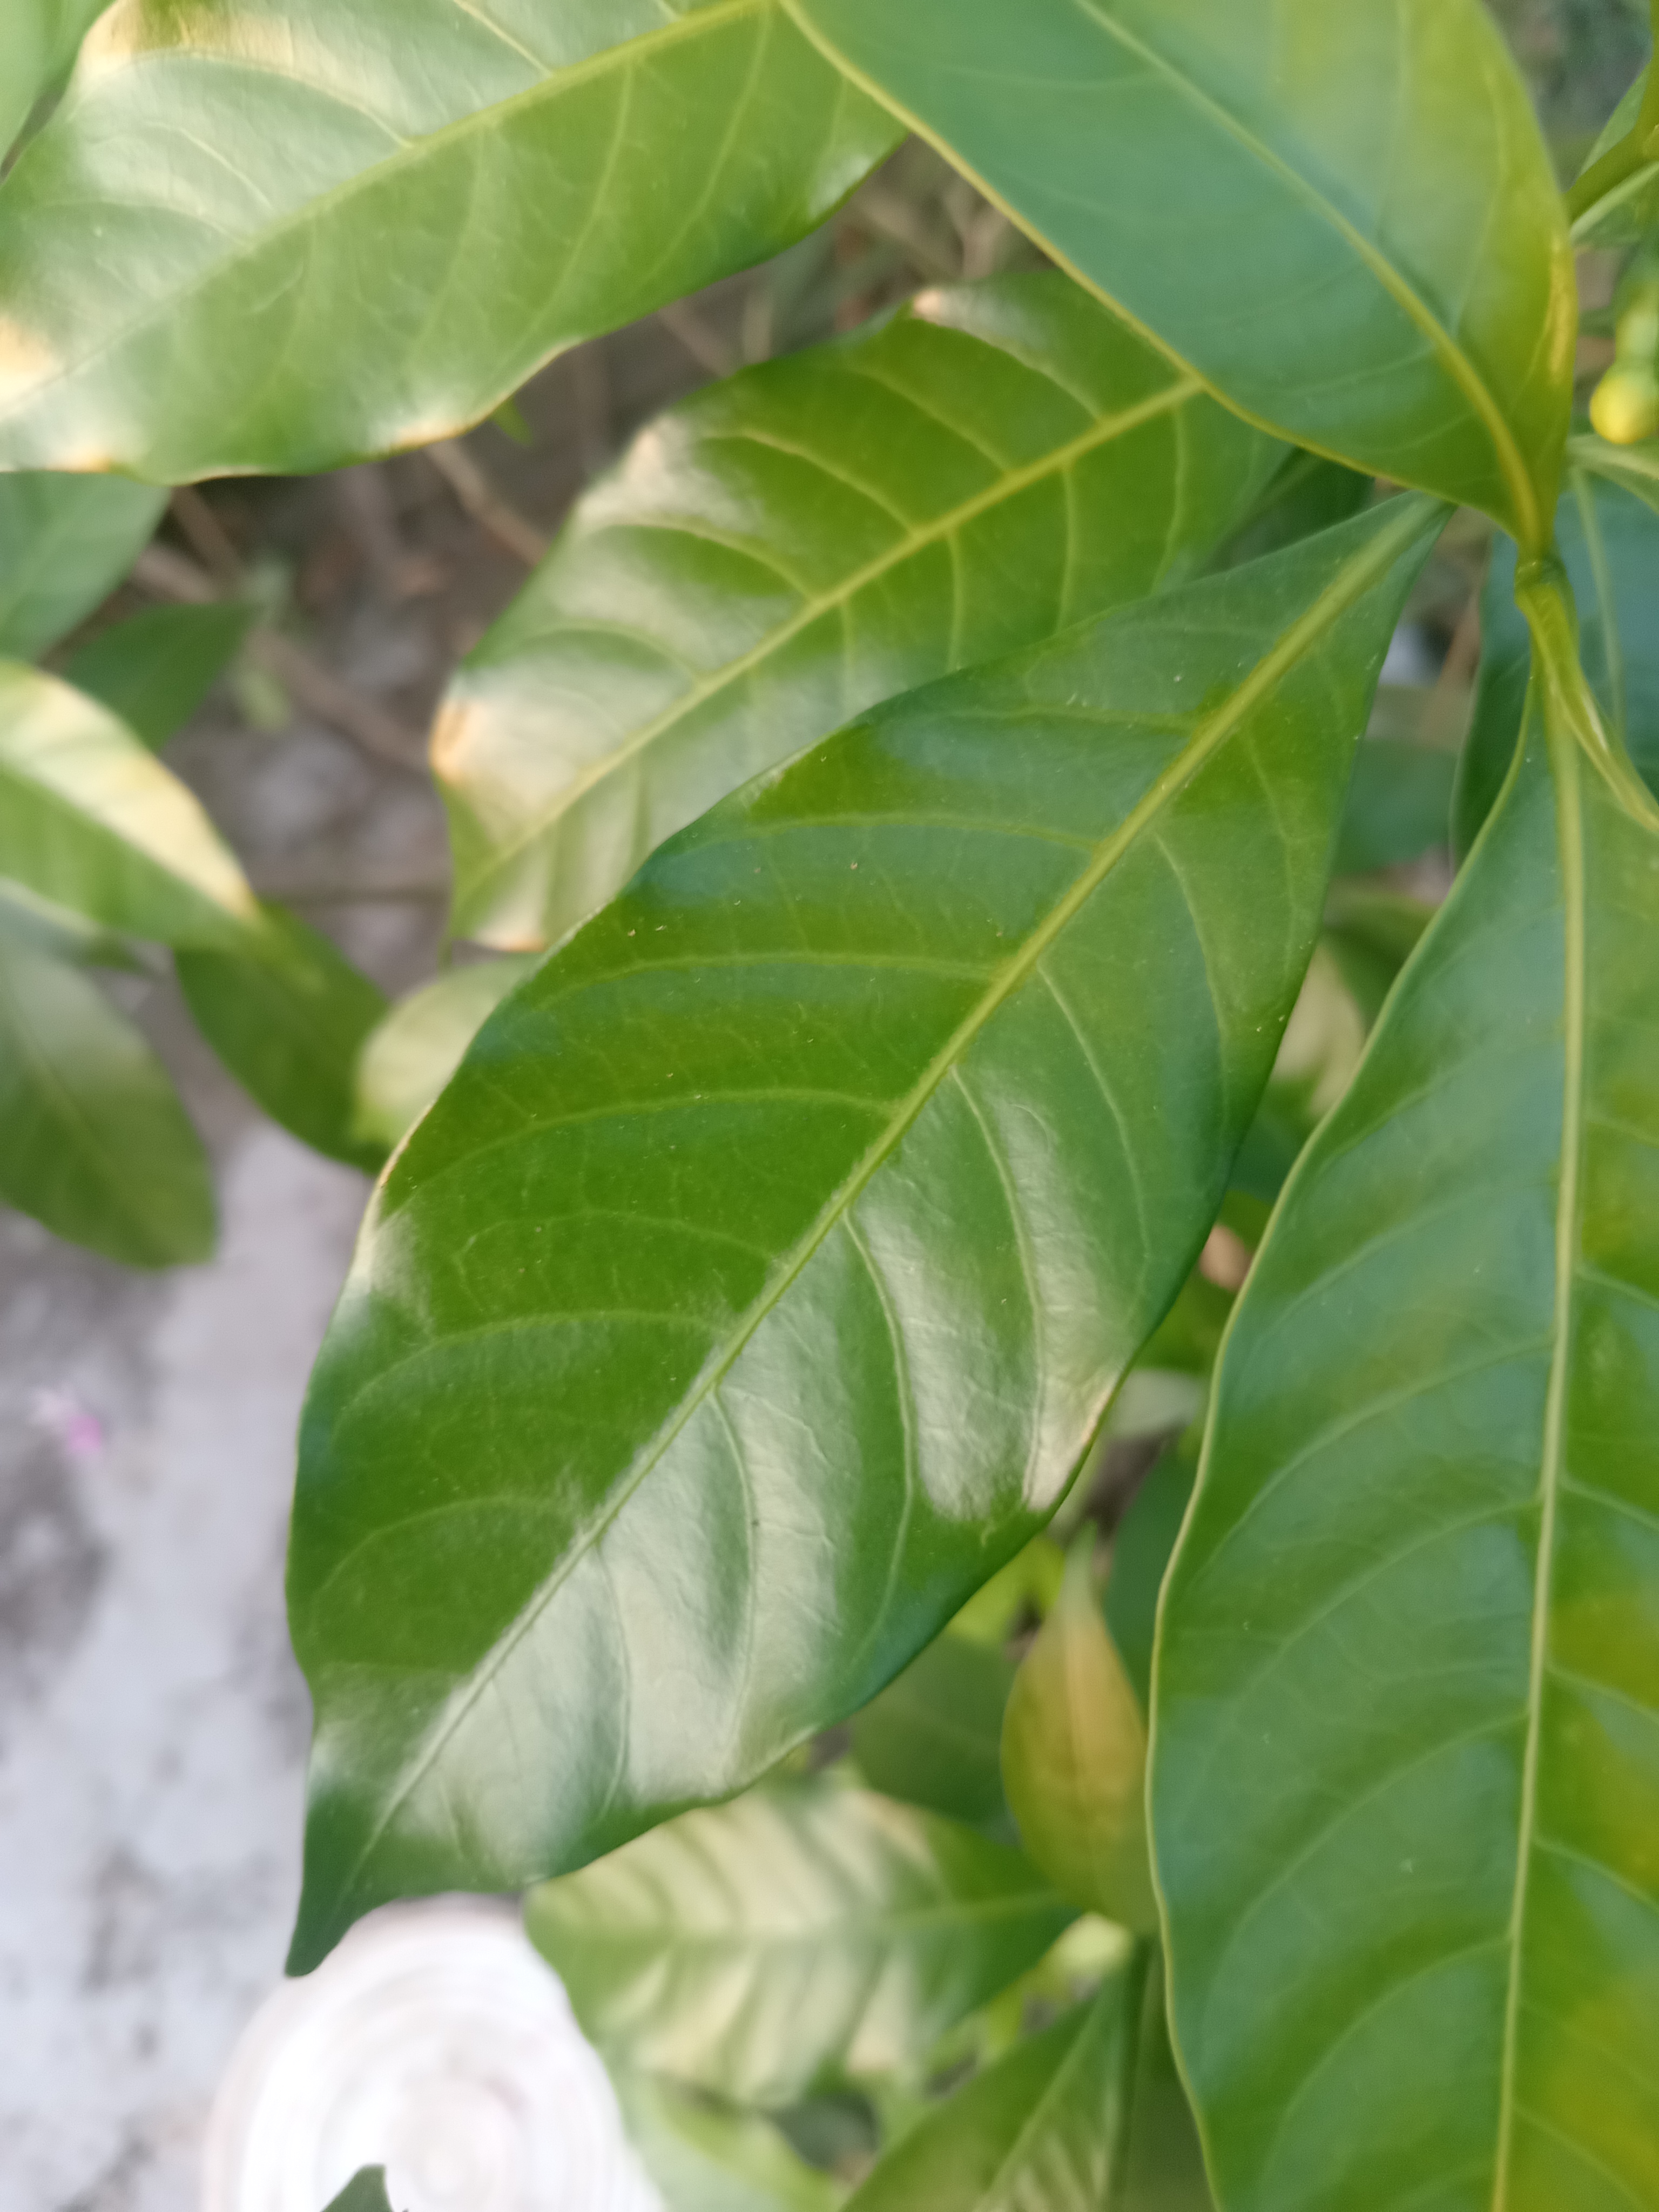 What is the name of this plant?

togor
